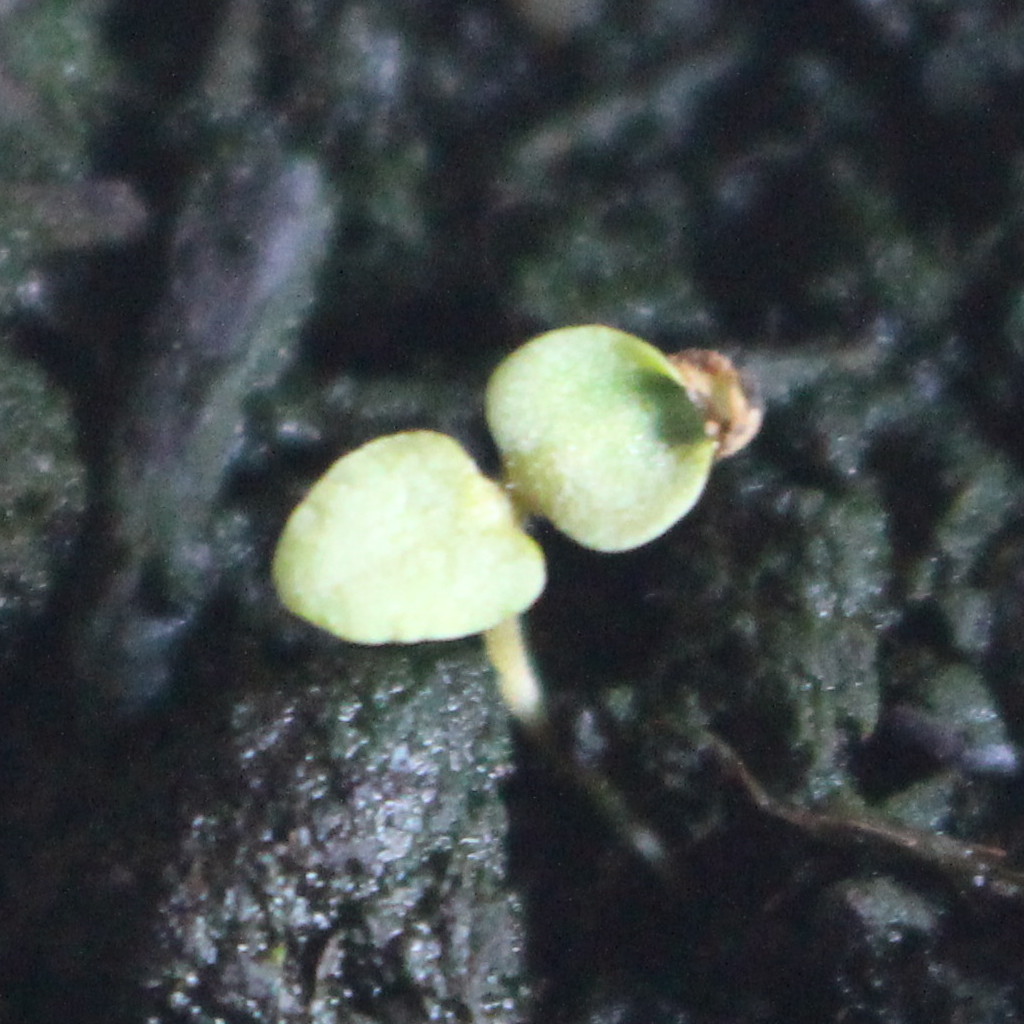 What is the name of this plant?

Veronica persica
